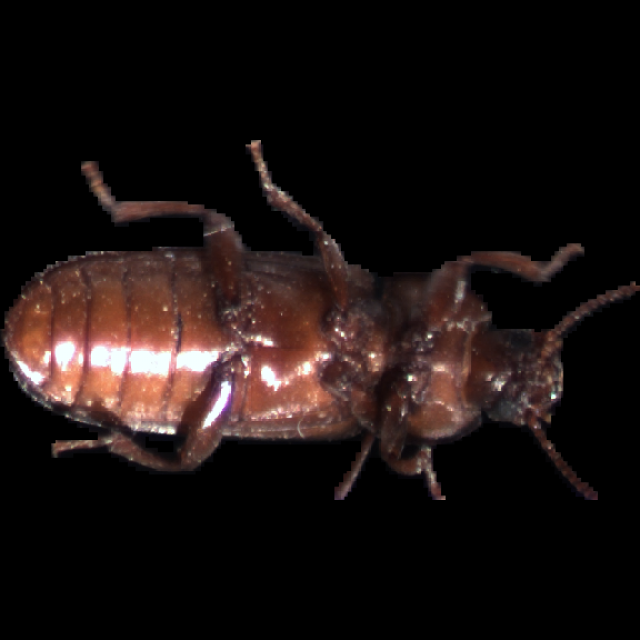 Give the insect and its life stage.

mealworm beetle
